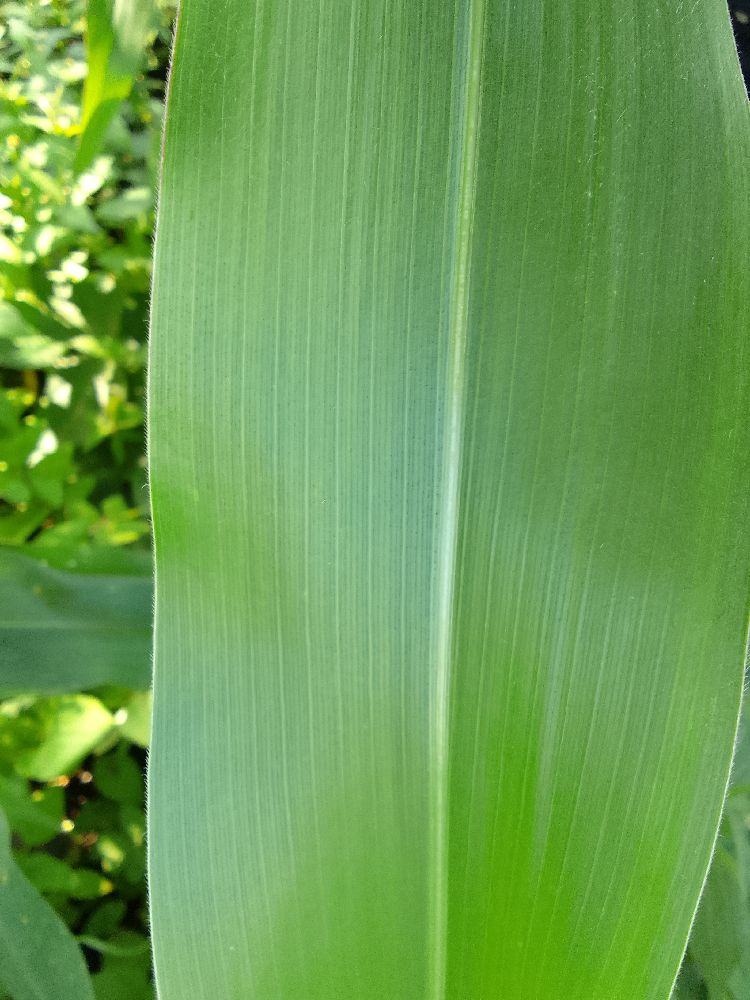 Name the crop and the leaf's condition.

maize, healthy
